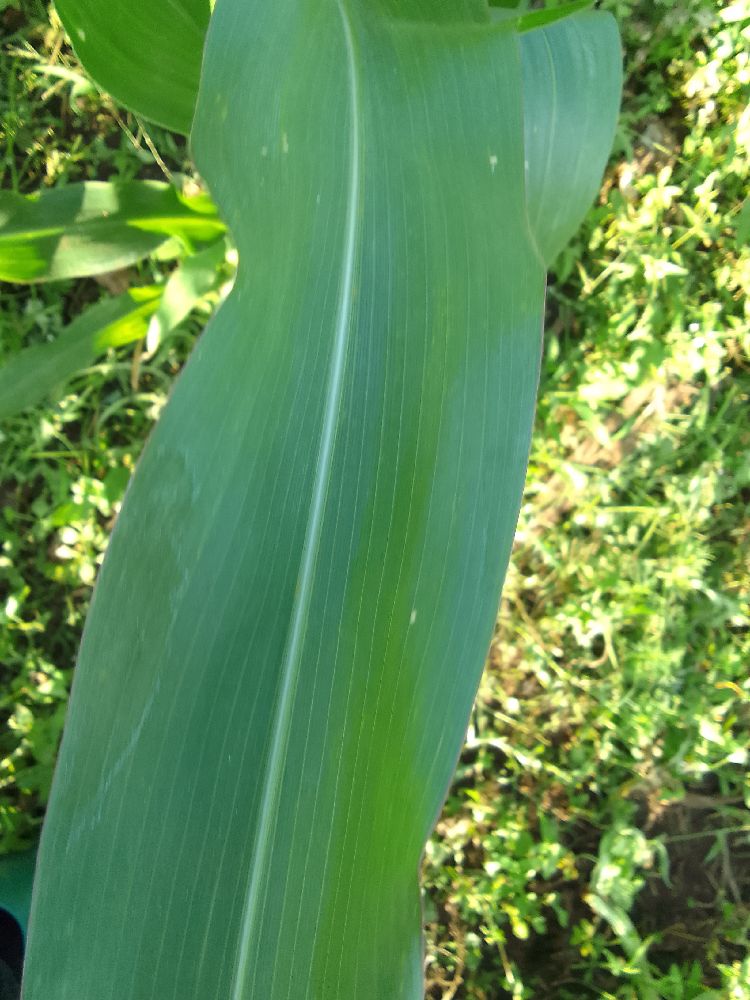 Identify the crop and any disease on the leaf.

maize, healthy
